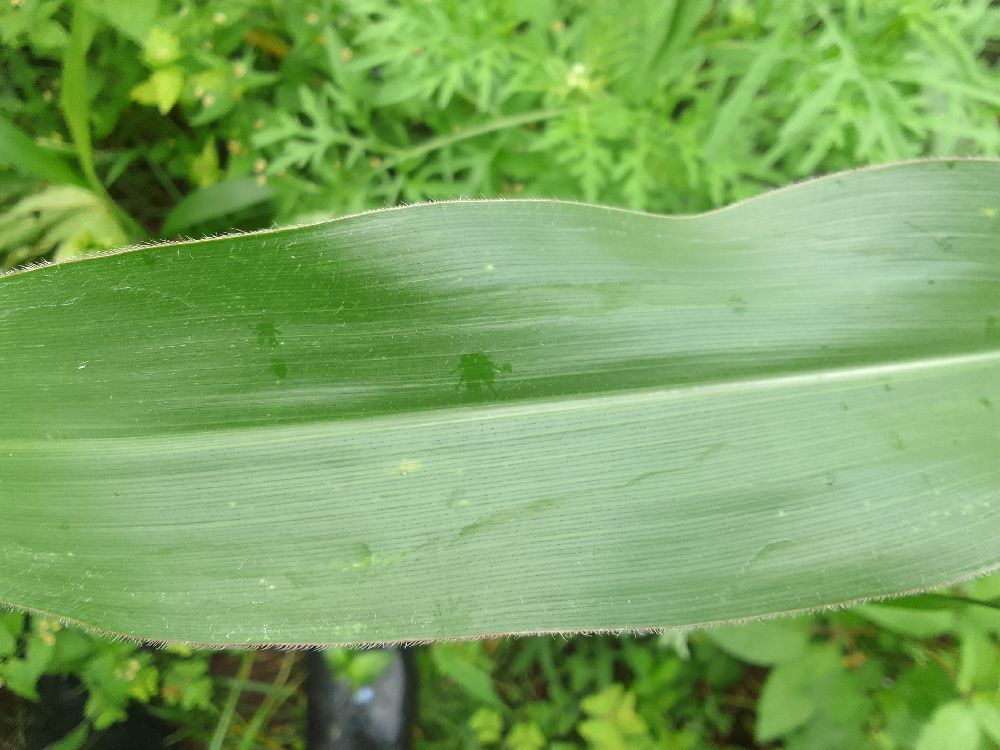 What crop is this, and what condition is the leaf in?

maize, healthy
